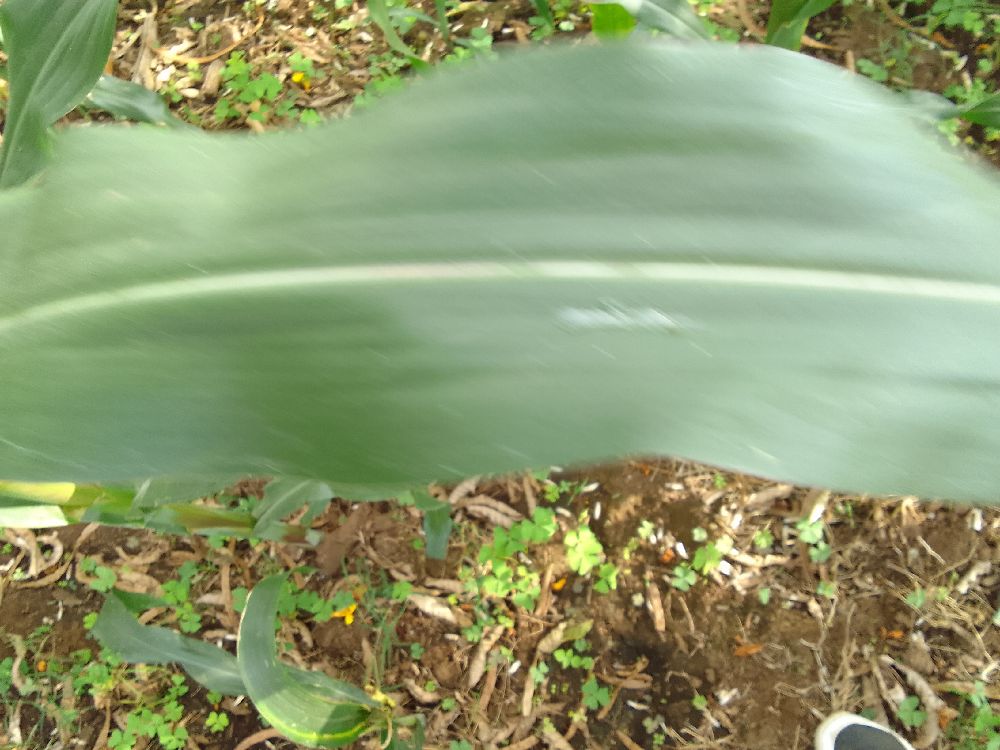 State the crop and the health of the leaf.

maize, healthy
